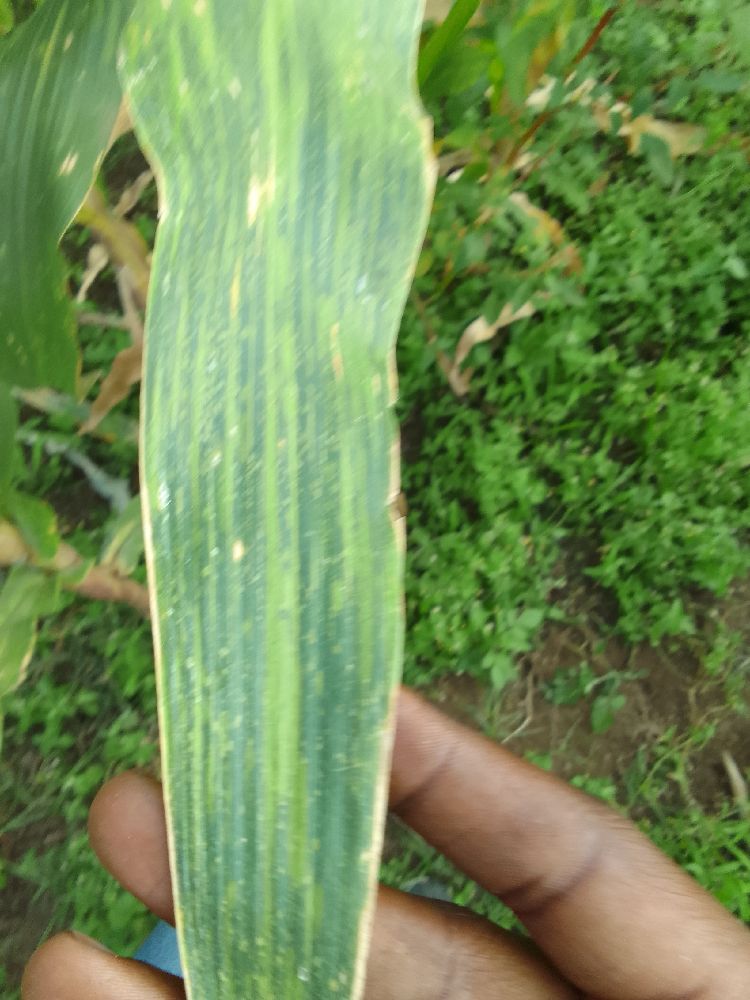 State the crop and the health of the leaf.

maize, maize lethal necrosis
